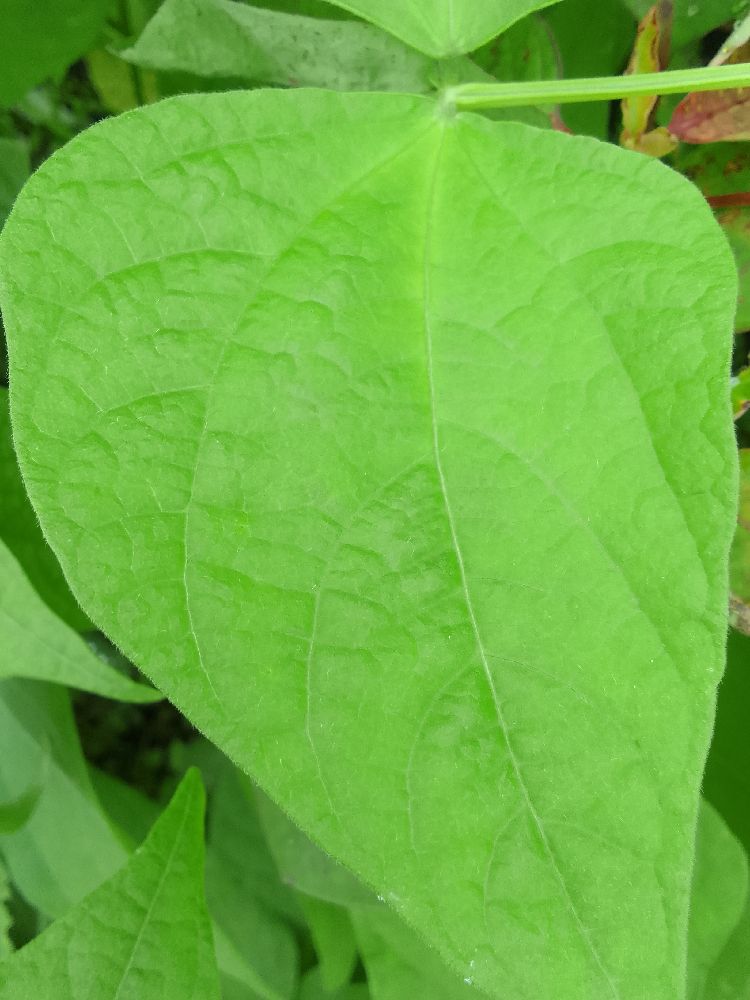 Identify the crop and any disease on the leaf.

common bean, healthy
